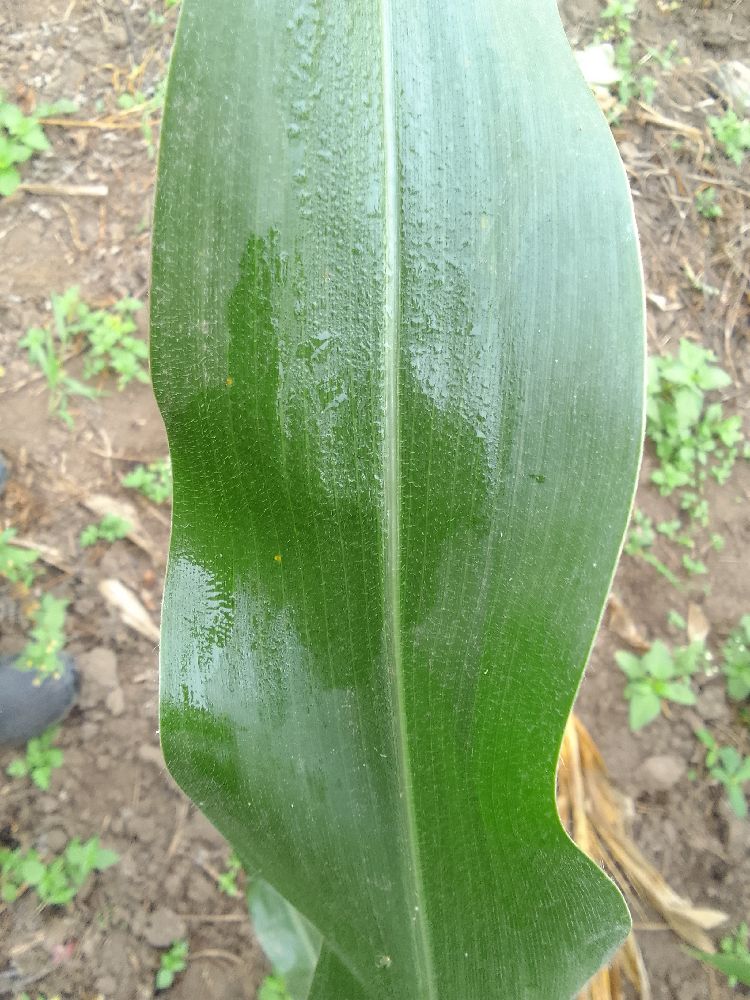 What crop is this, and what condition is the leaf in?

maize, healthy
